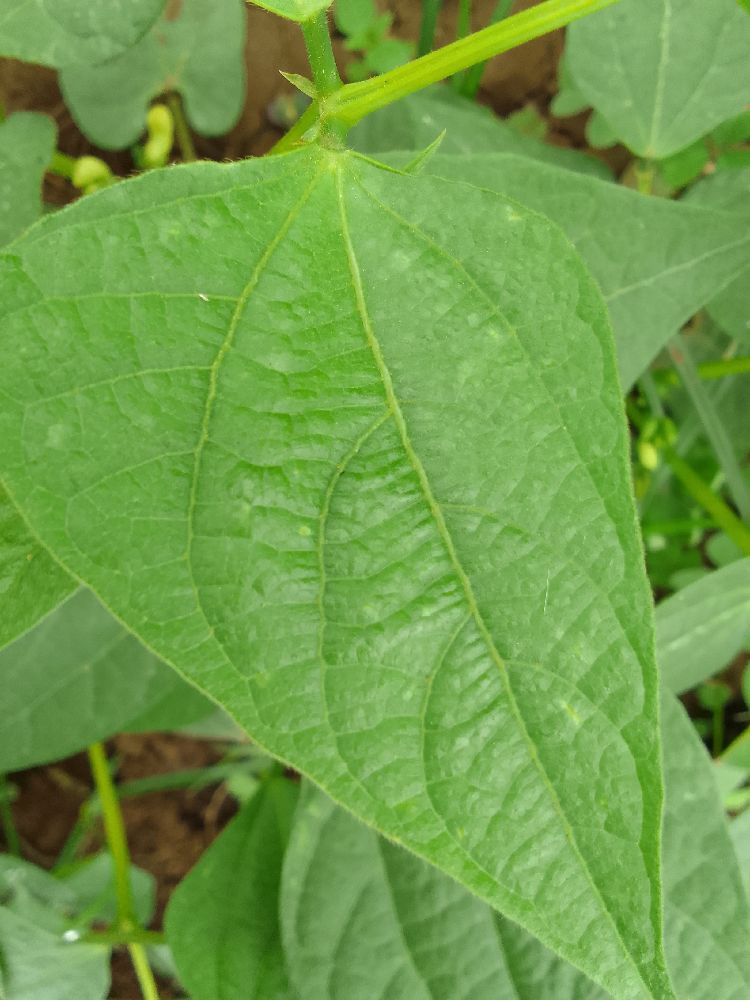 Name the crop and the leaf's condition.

common bean, healthy
